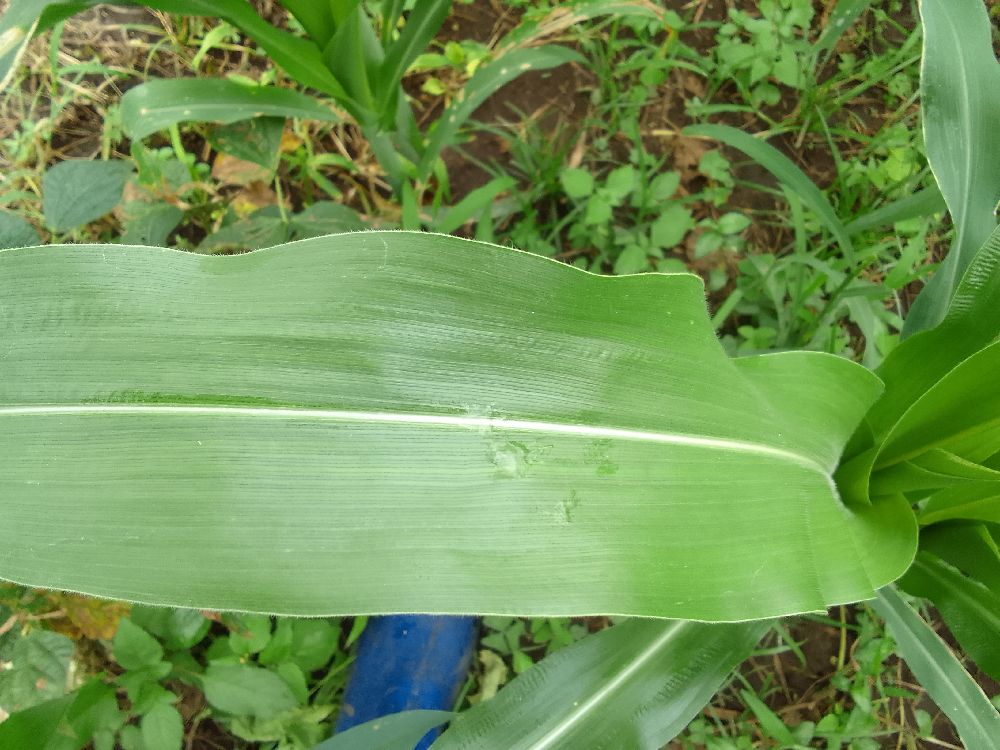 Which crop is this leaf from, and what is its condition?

maize, healthy
